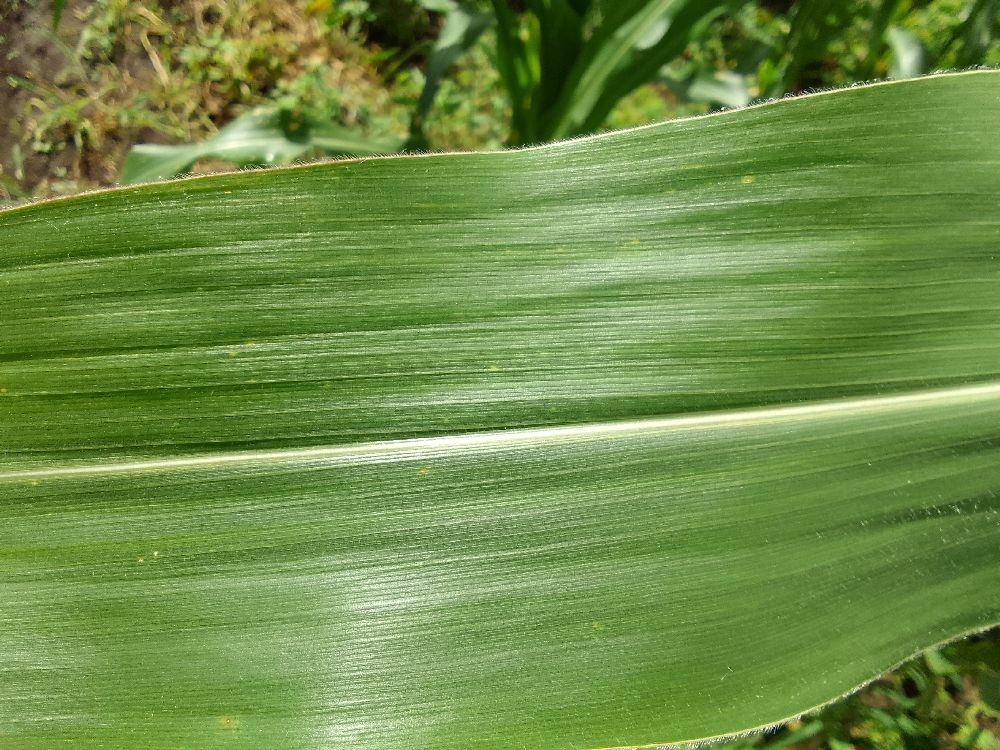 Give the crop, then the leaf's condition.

maize, healthy
